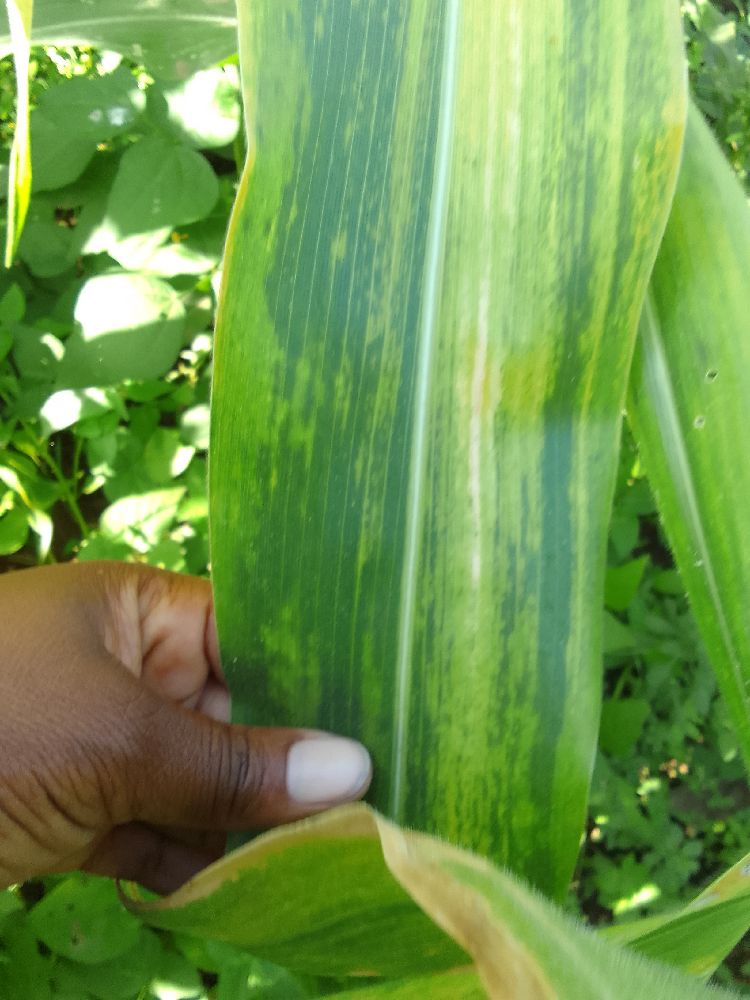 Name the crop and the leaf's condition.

maize, maize lethal necrosis
